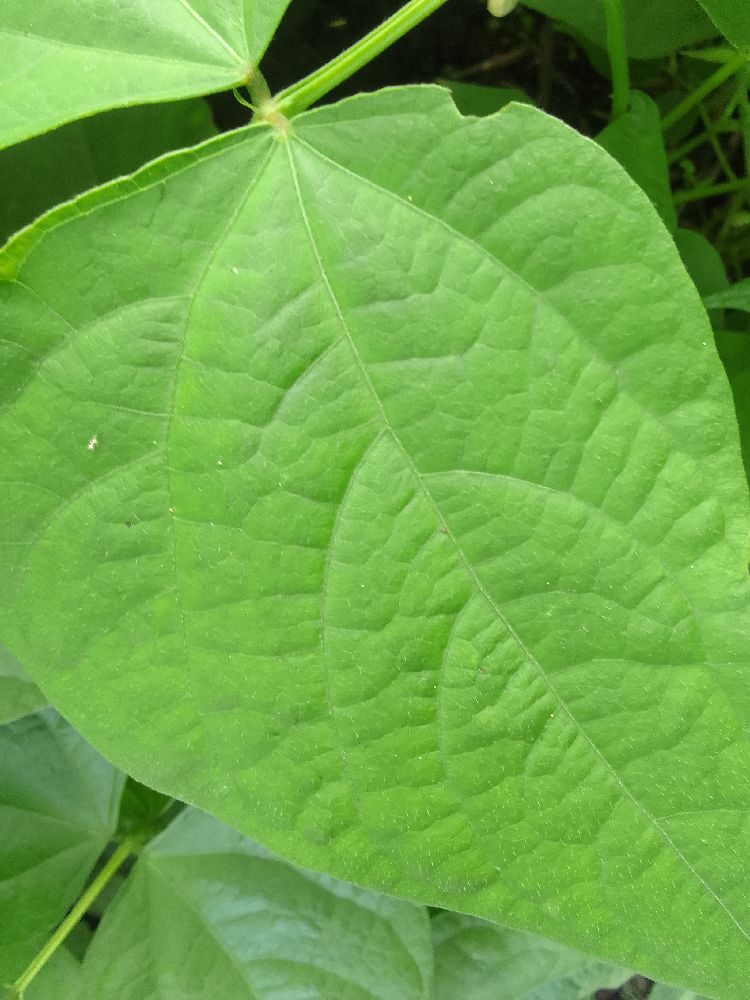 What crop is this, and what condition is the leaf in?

common bean, healthy
